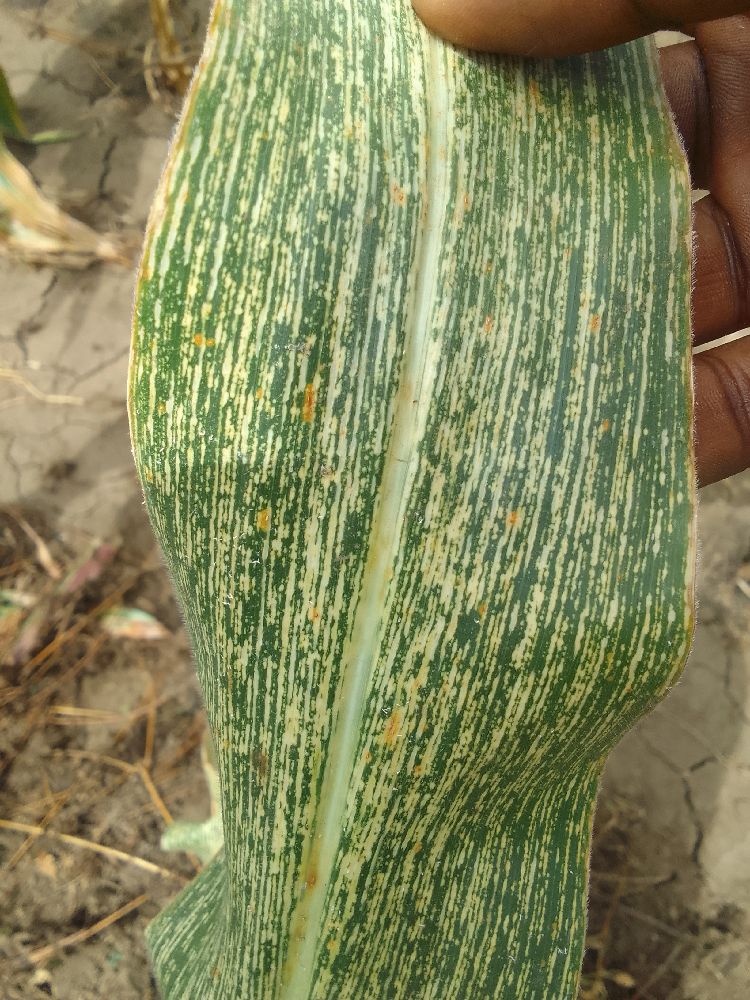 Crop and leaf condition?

maize, maize streak virus
